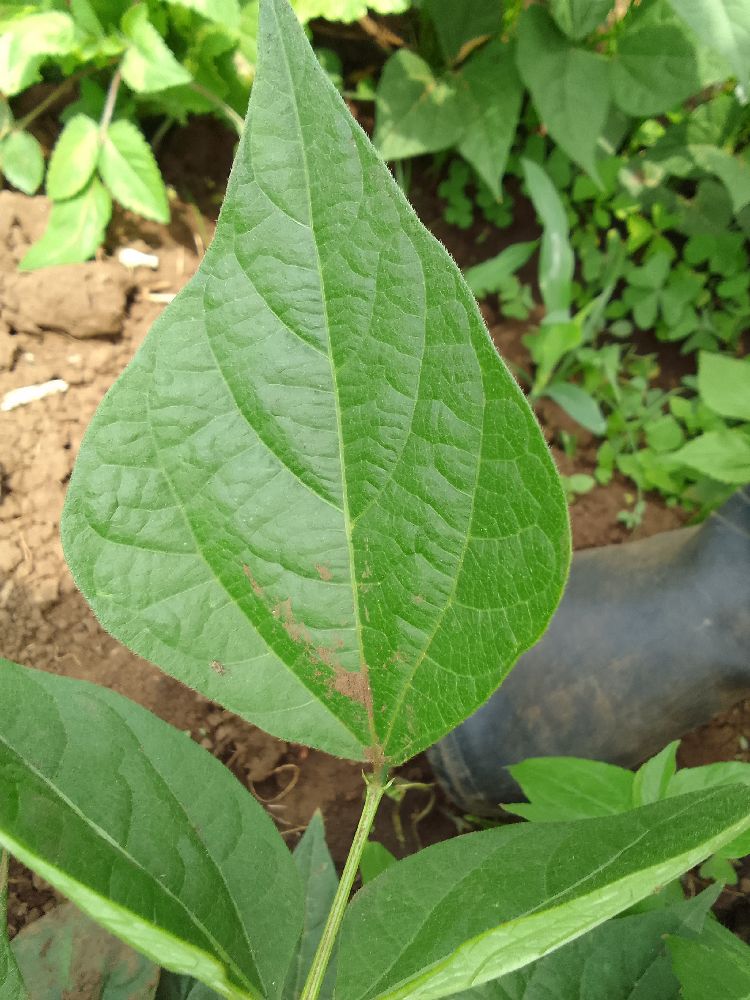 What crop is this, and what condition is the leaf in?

common bean, healthy
